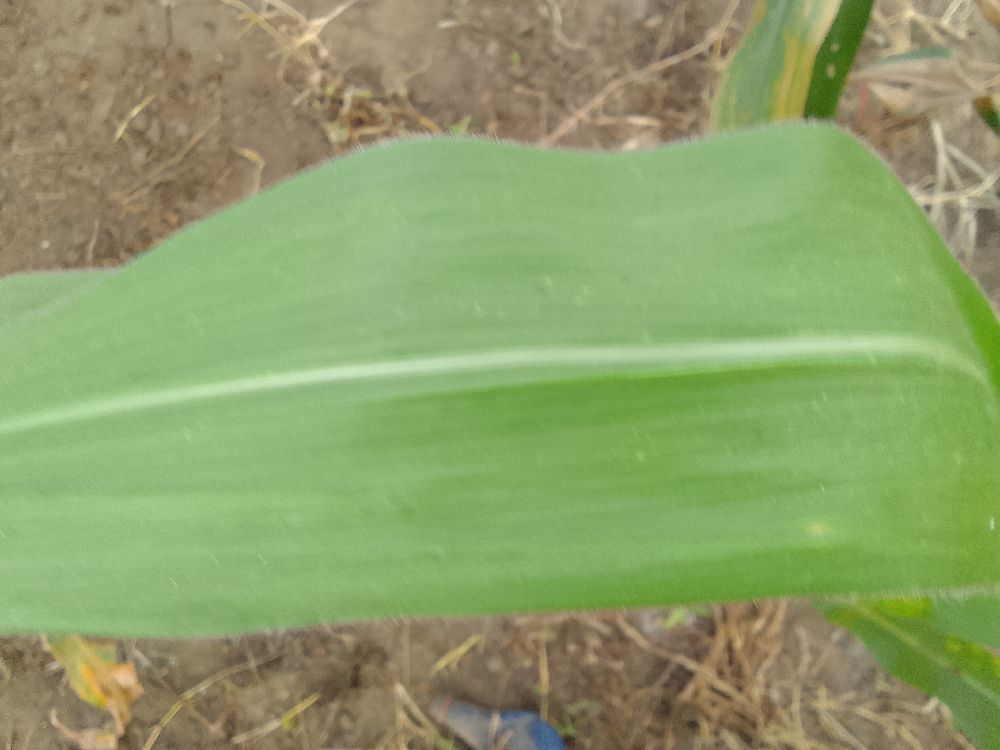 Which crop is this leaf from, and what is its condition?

maize, healthy
